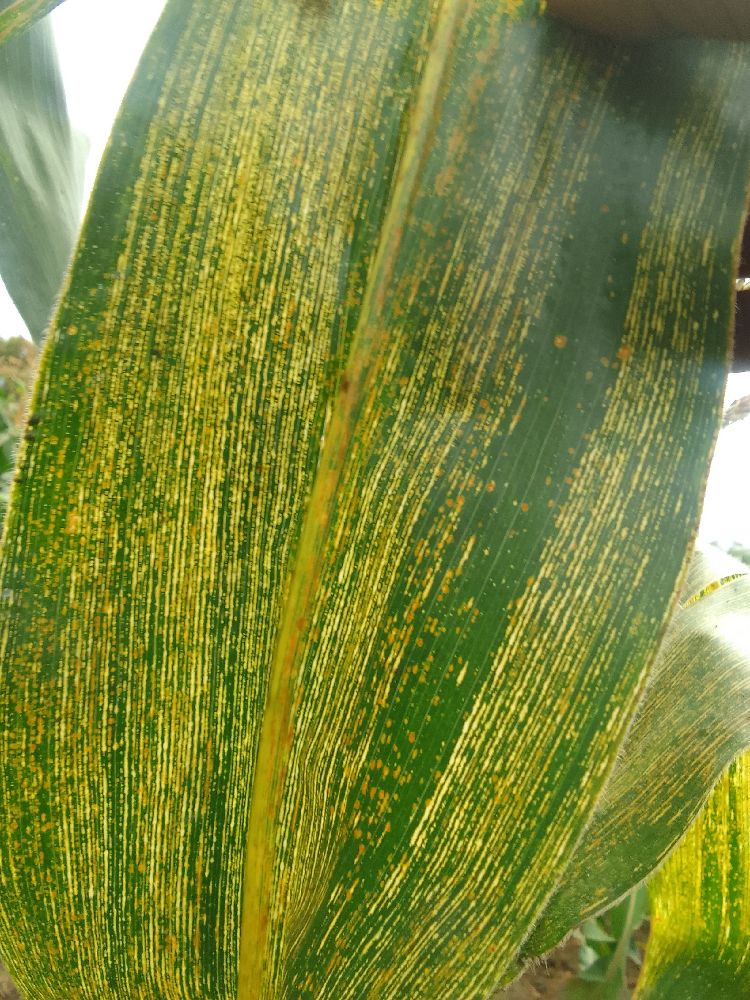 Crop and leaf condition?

maize, maize streak virus
